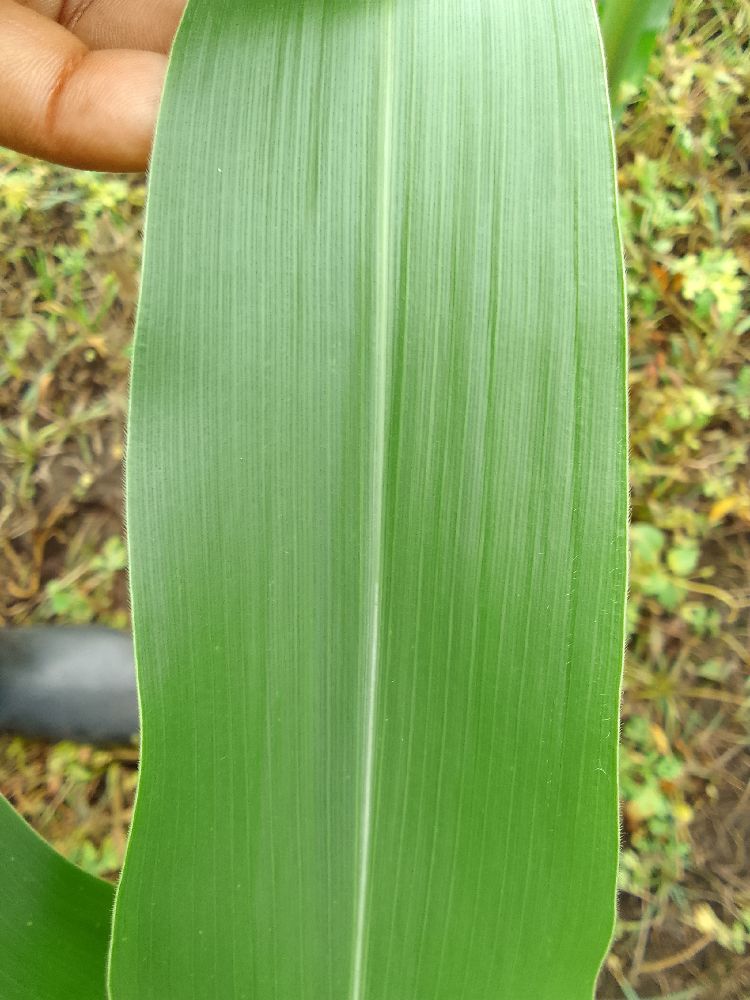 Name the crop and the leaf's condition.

maize, healthy
